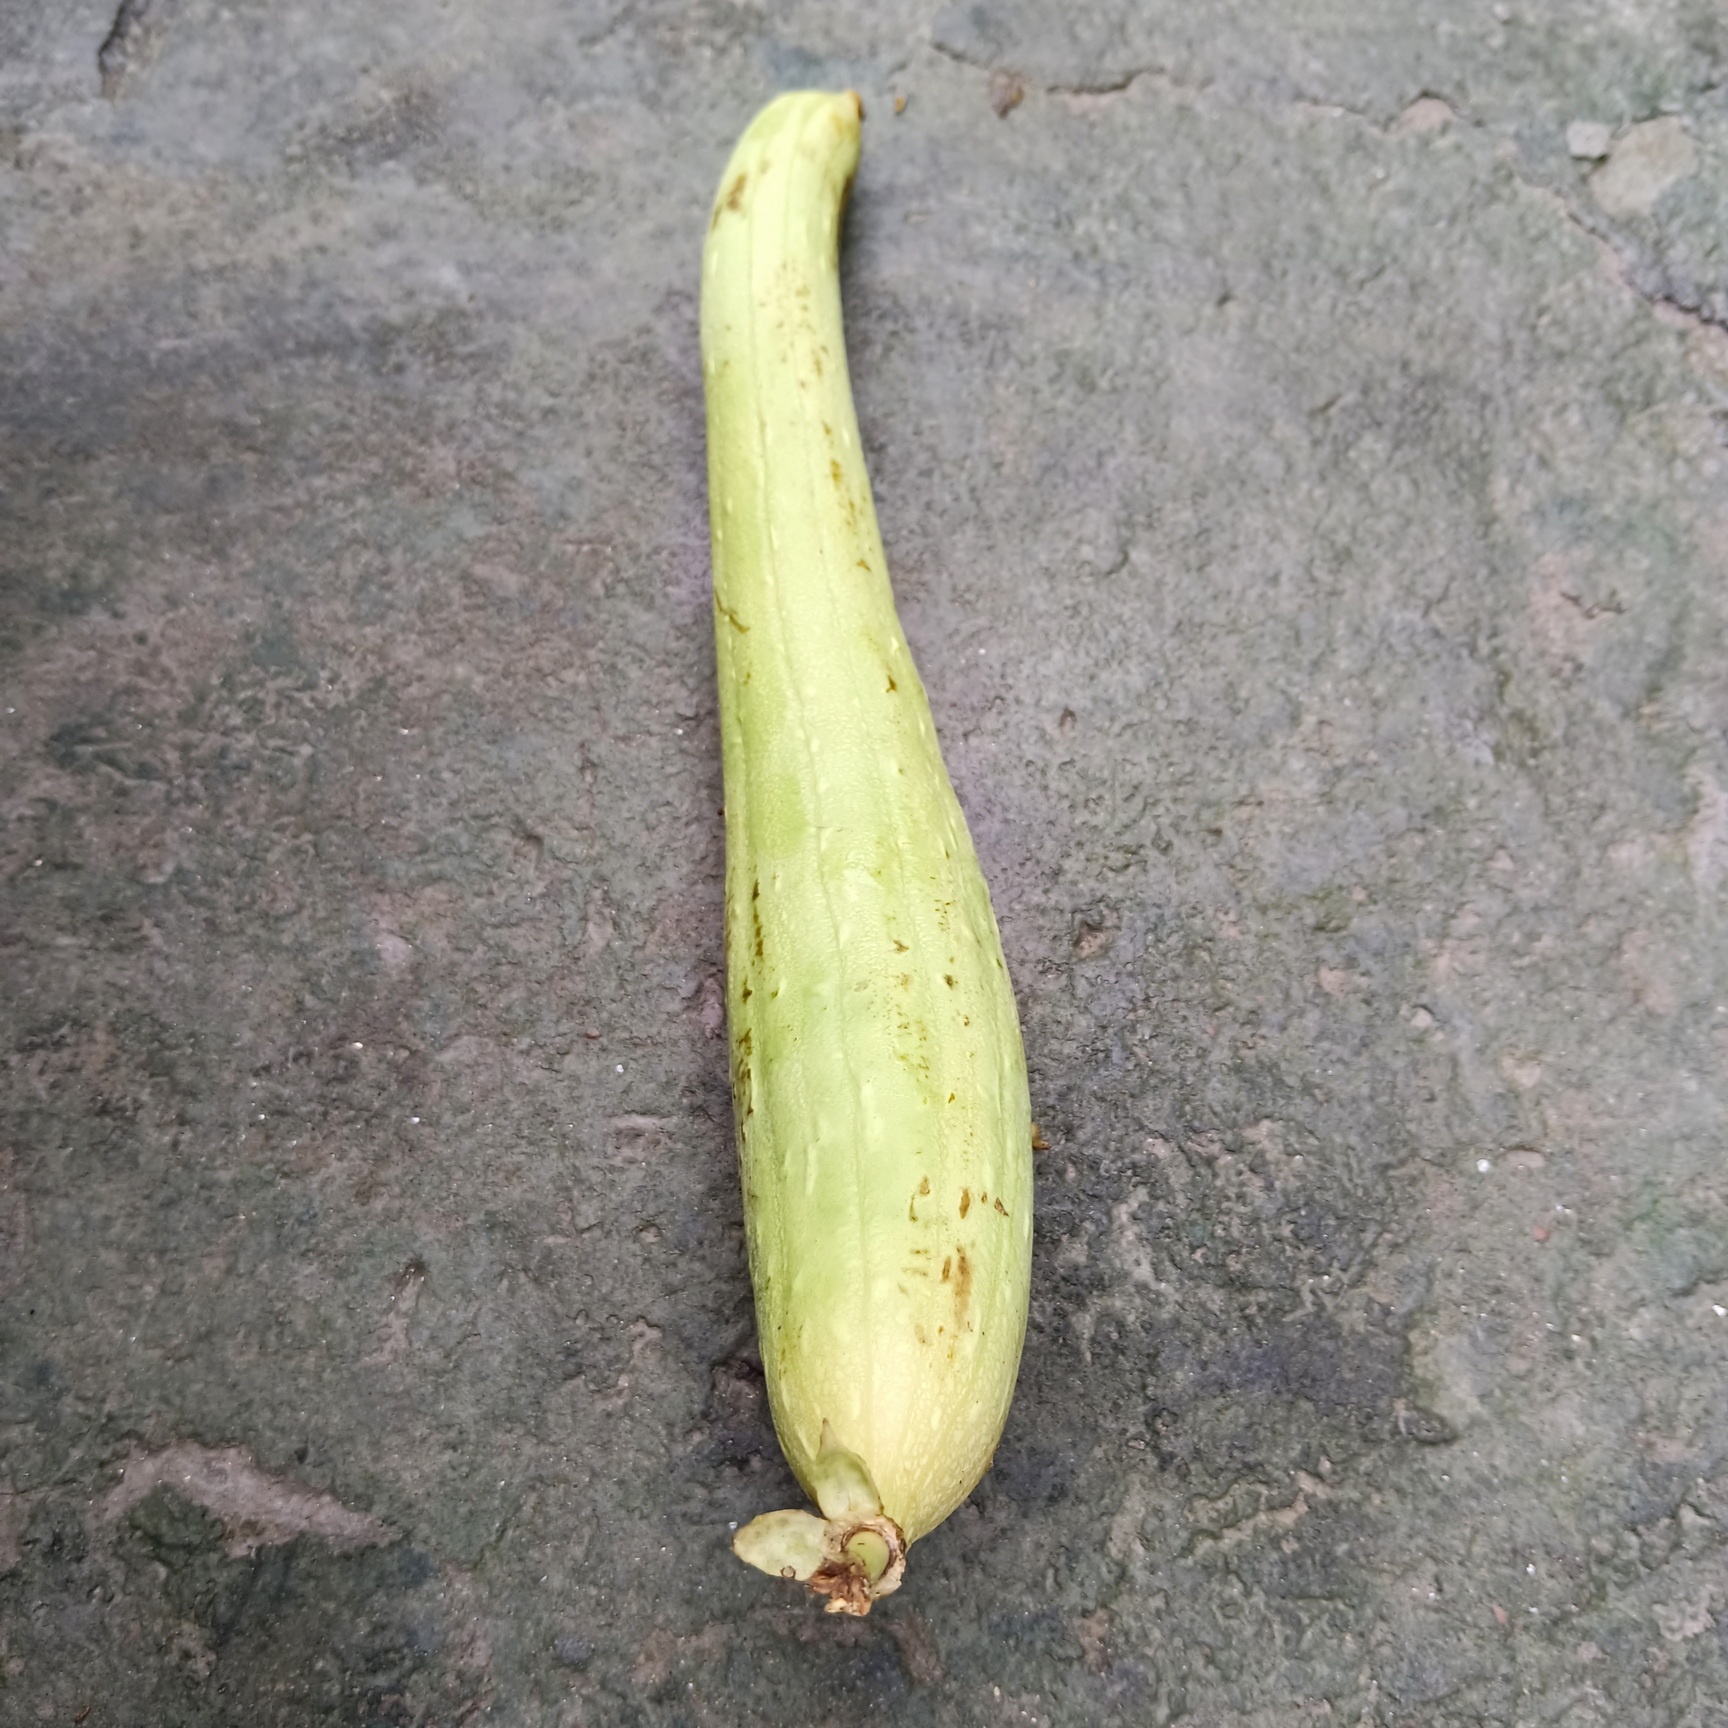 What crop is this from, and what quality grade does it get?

luffa, fresh
